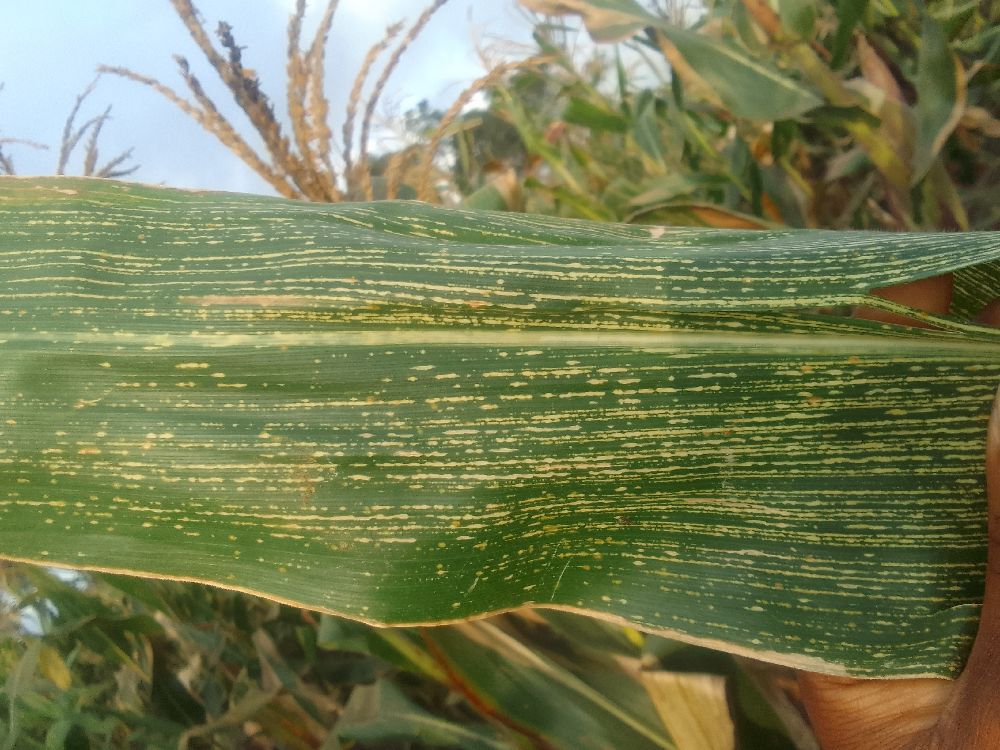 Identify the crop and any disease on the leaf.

maize, maize streak virus
